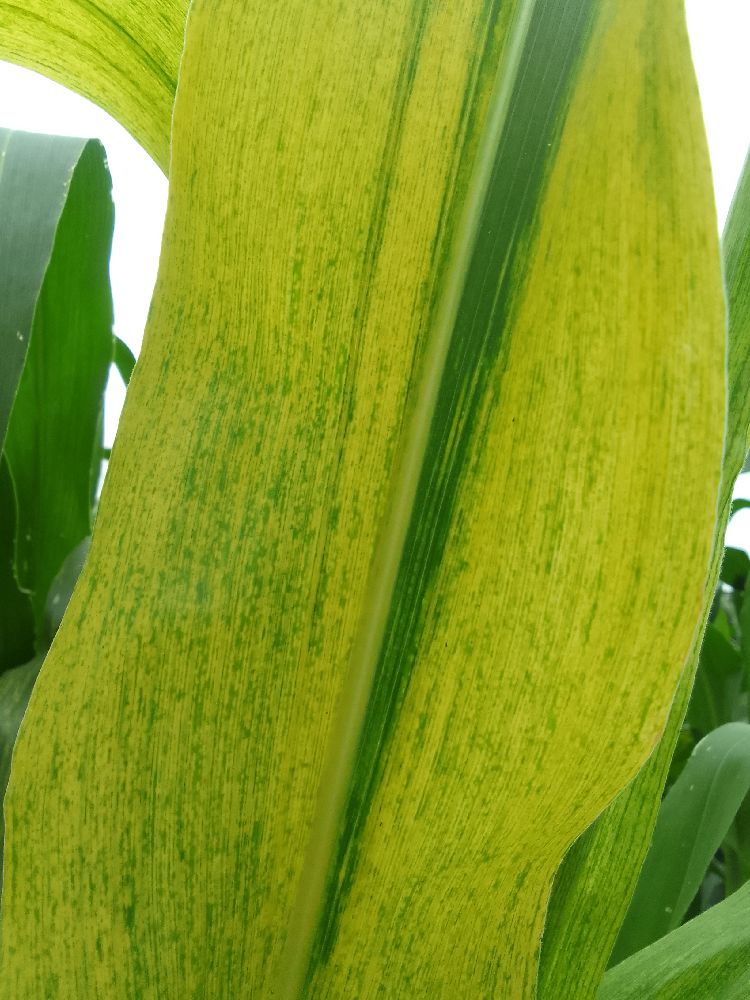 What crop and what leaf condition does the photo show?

maize, maize lethal necrosis
